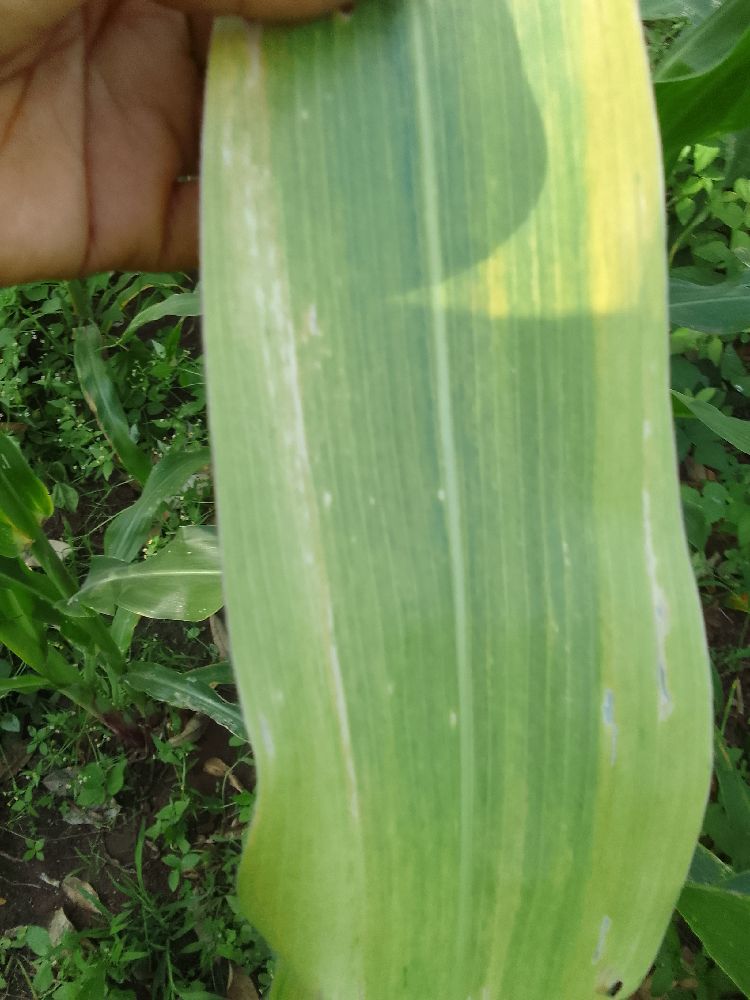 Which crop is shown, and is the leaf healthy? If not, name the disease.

maize, maize lethal necrosis
